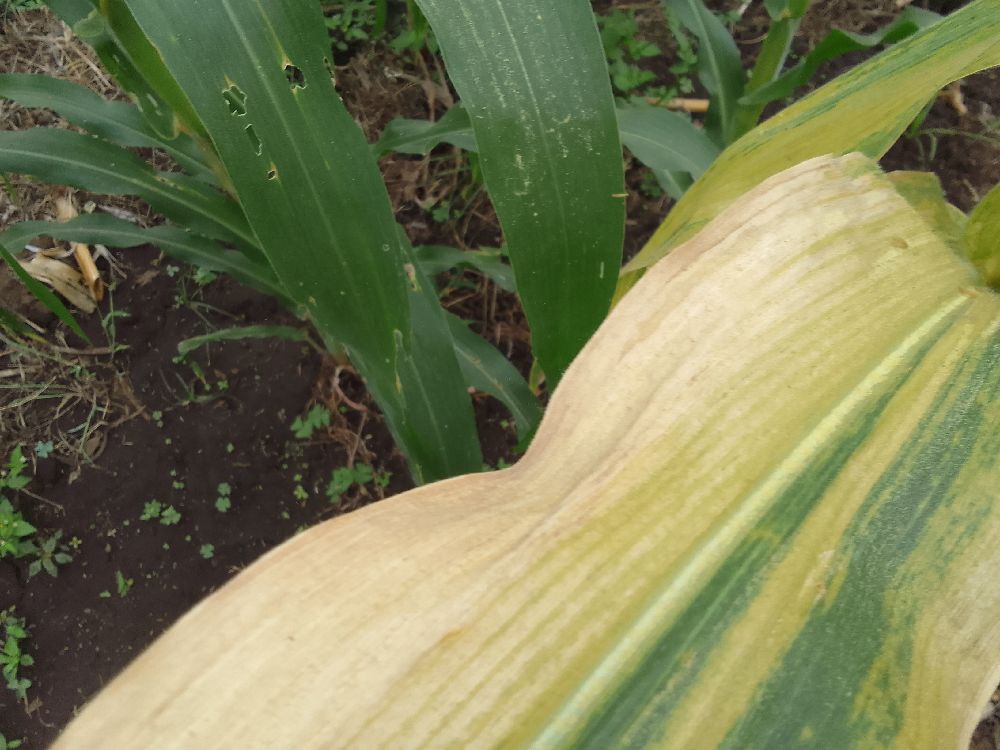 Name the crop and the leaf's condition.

maize, maize lethal necrosis
